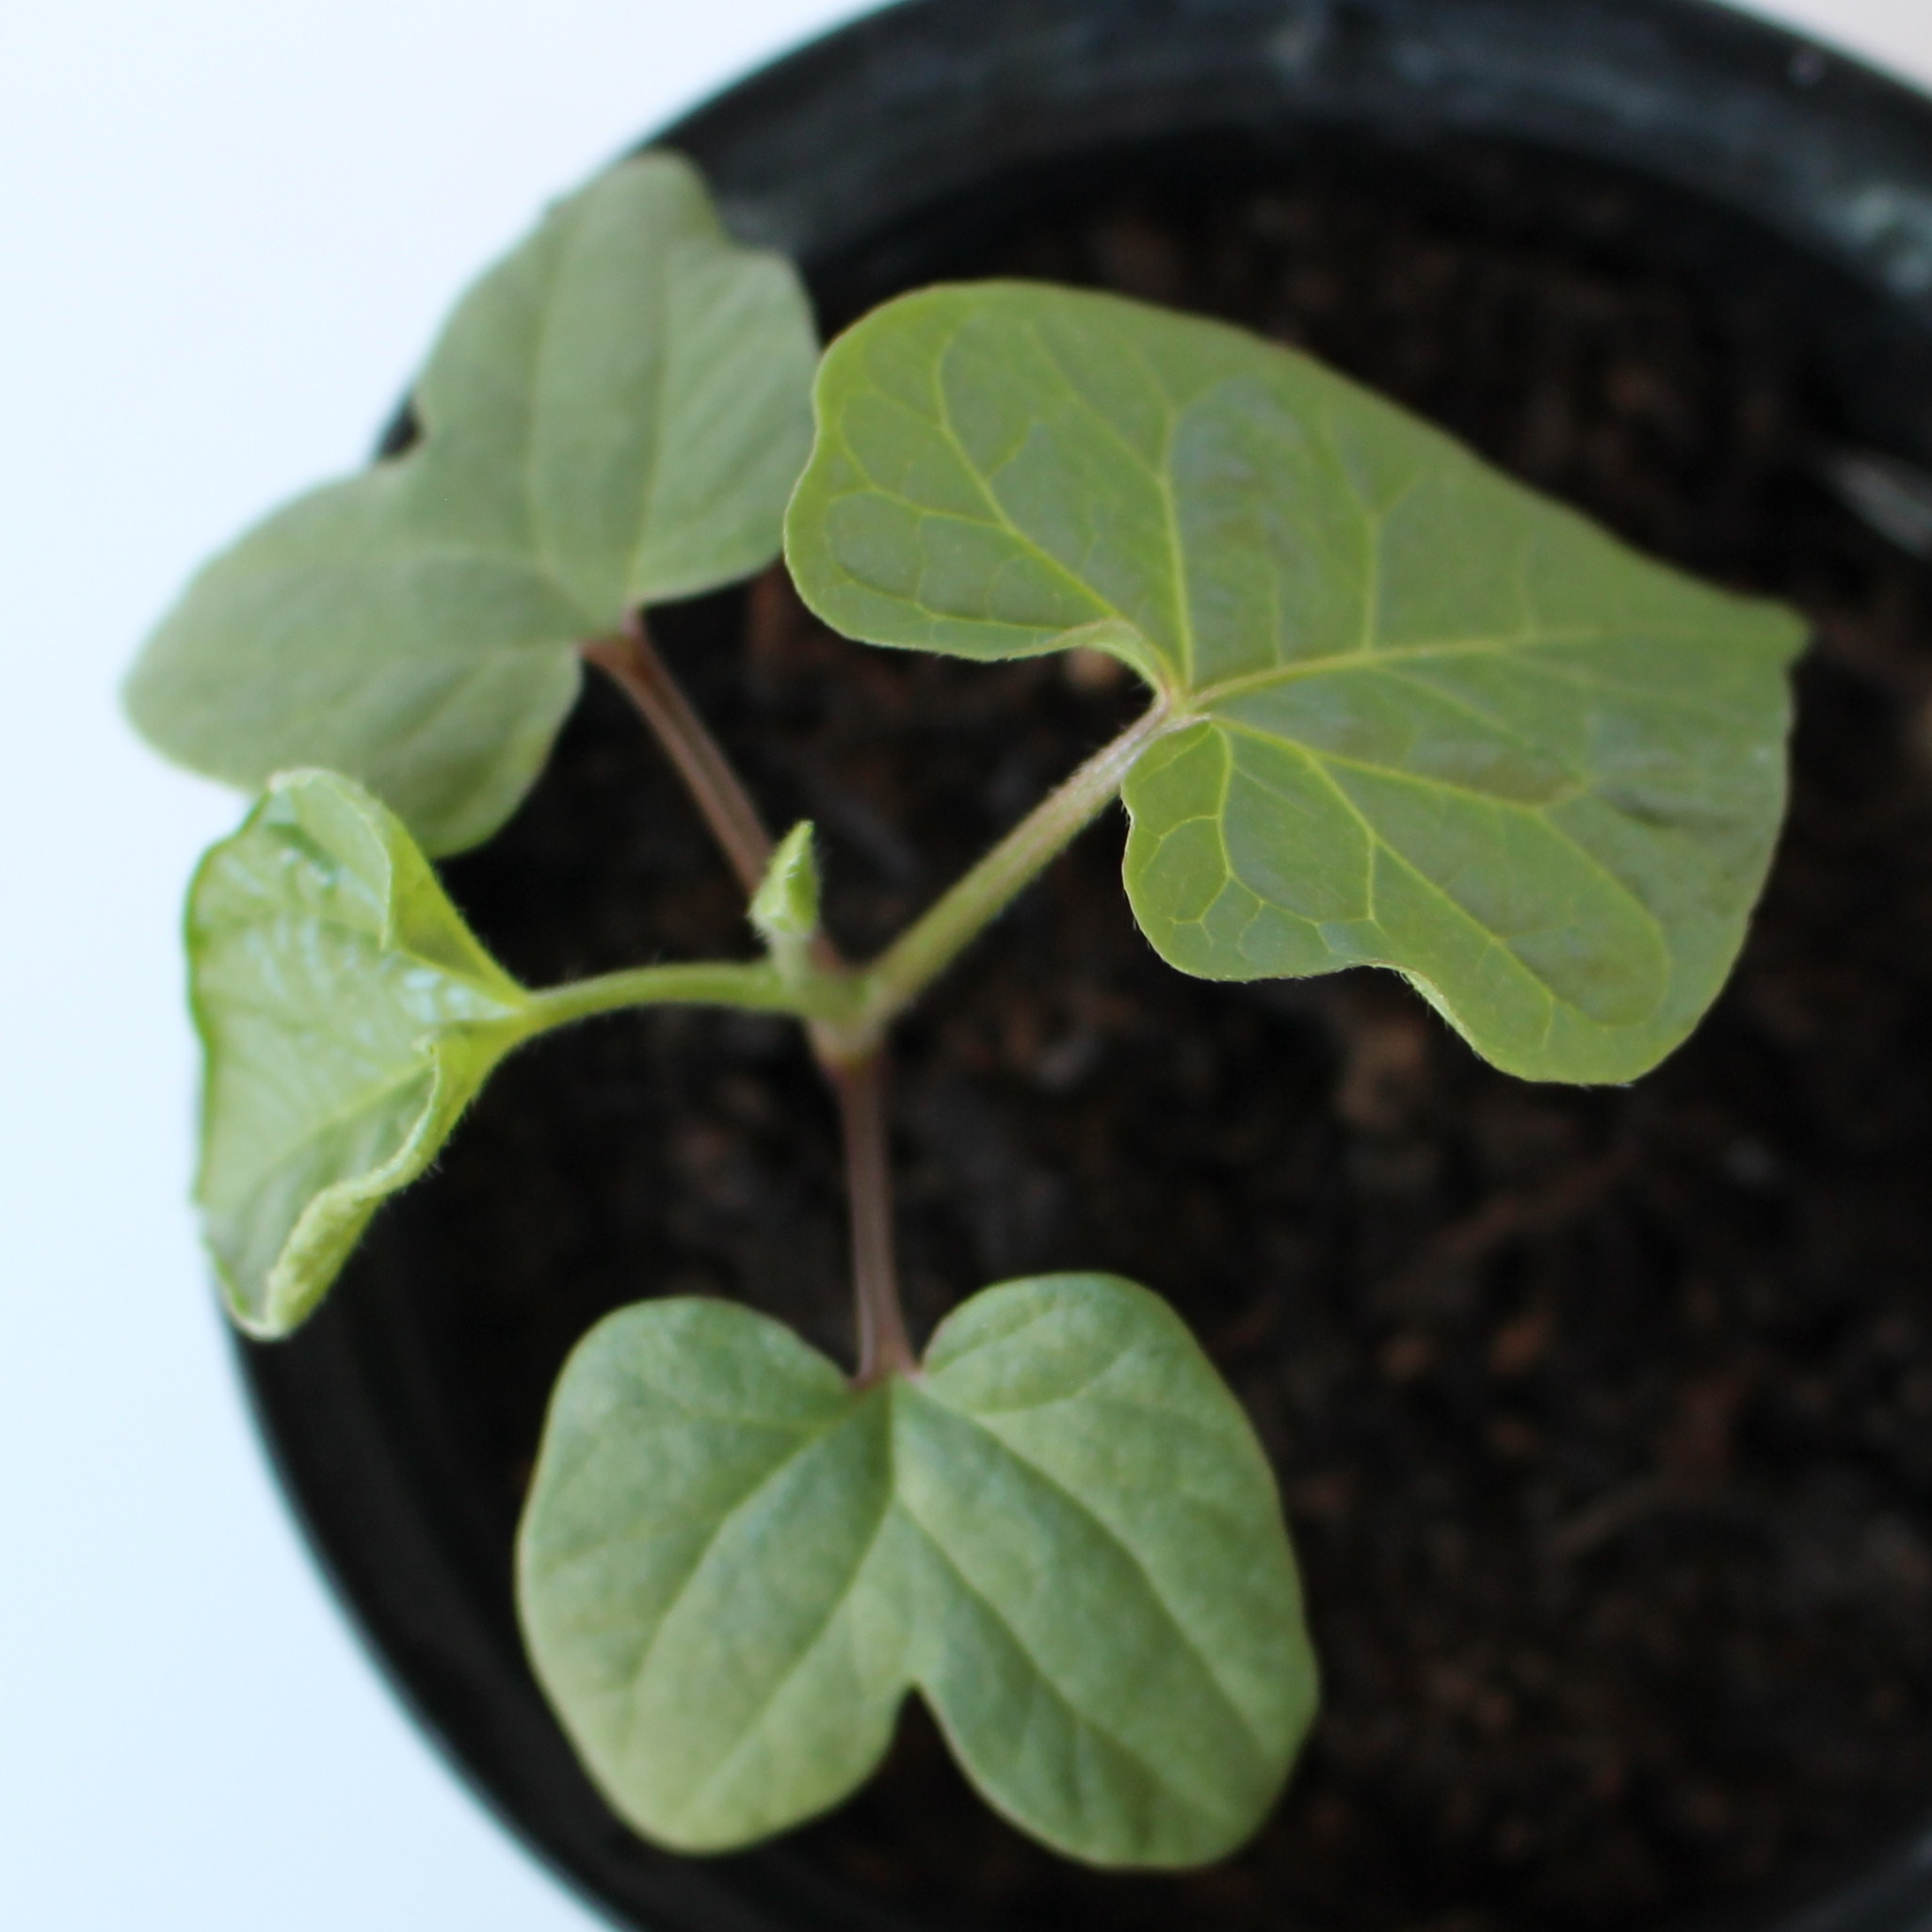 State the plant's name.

Convolvulus arvensis
